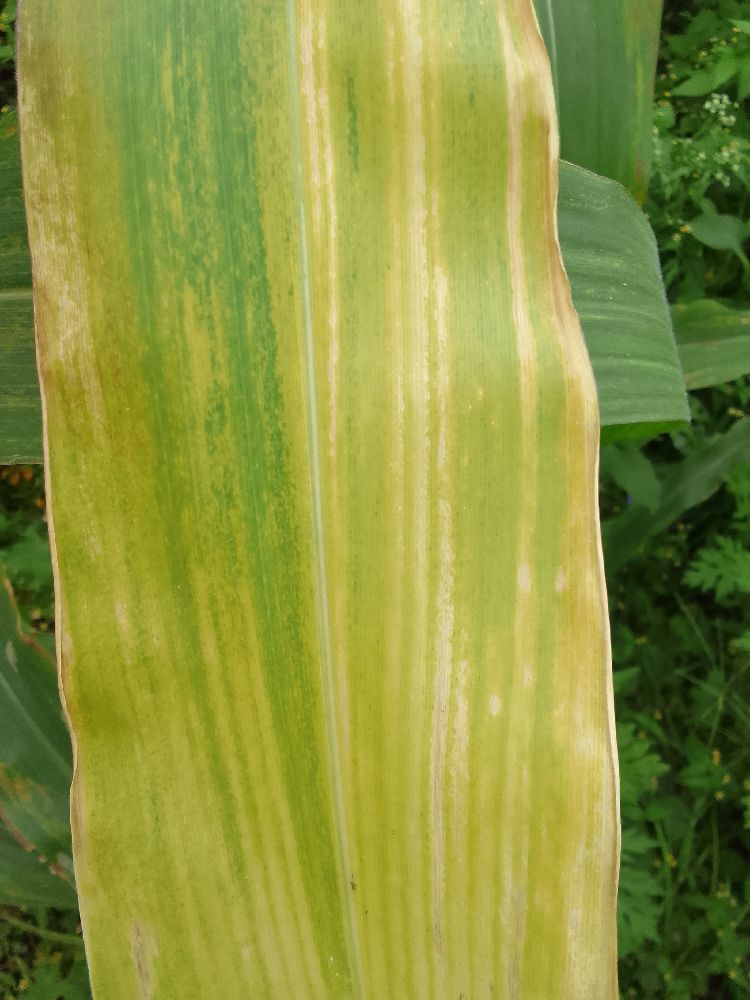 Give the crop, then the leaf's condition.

maize, maize lethal necrosis
